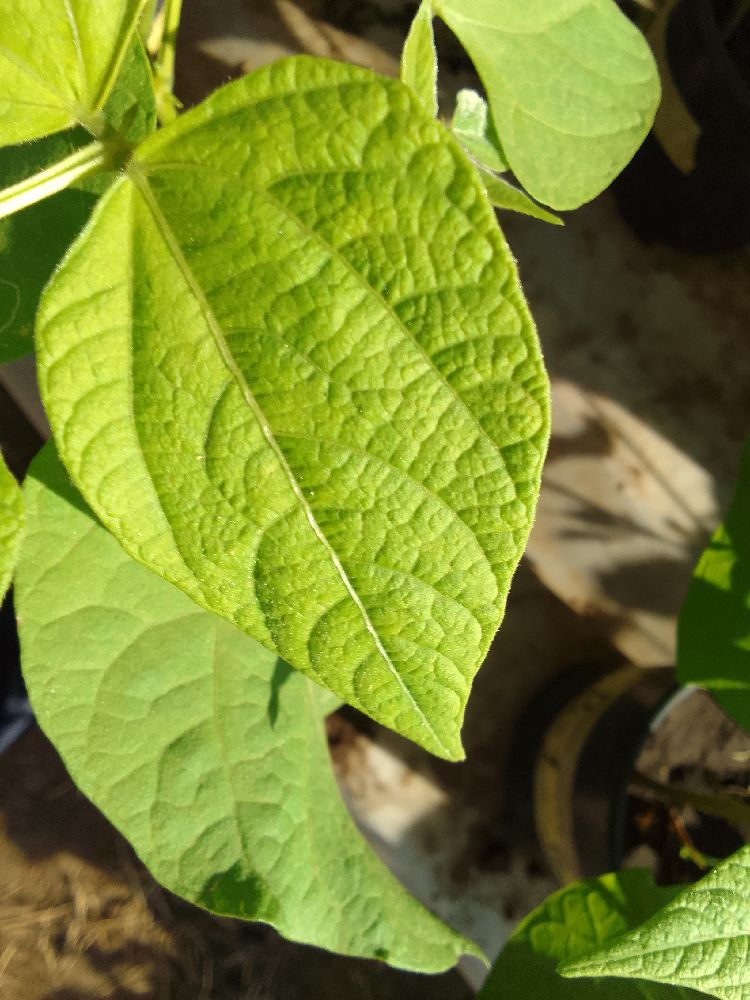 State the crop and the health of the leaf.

common bean, healthy
